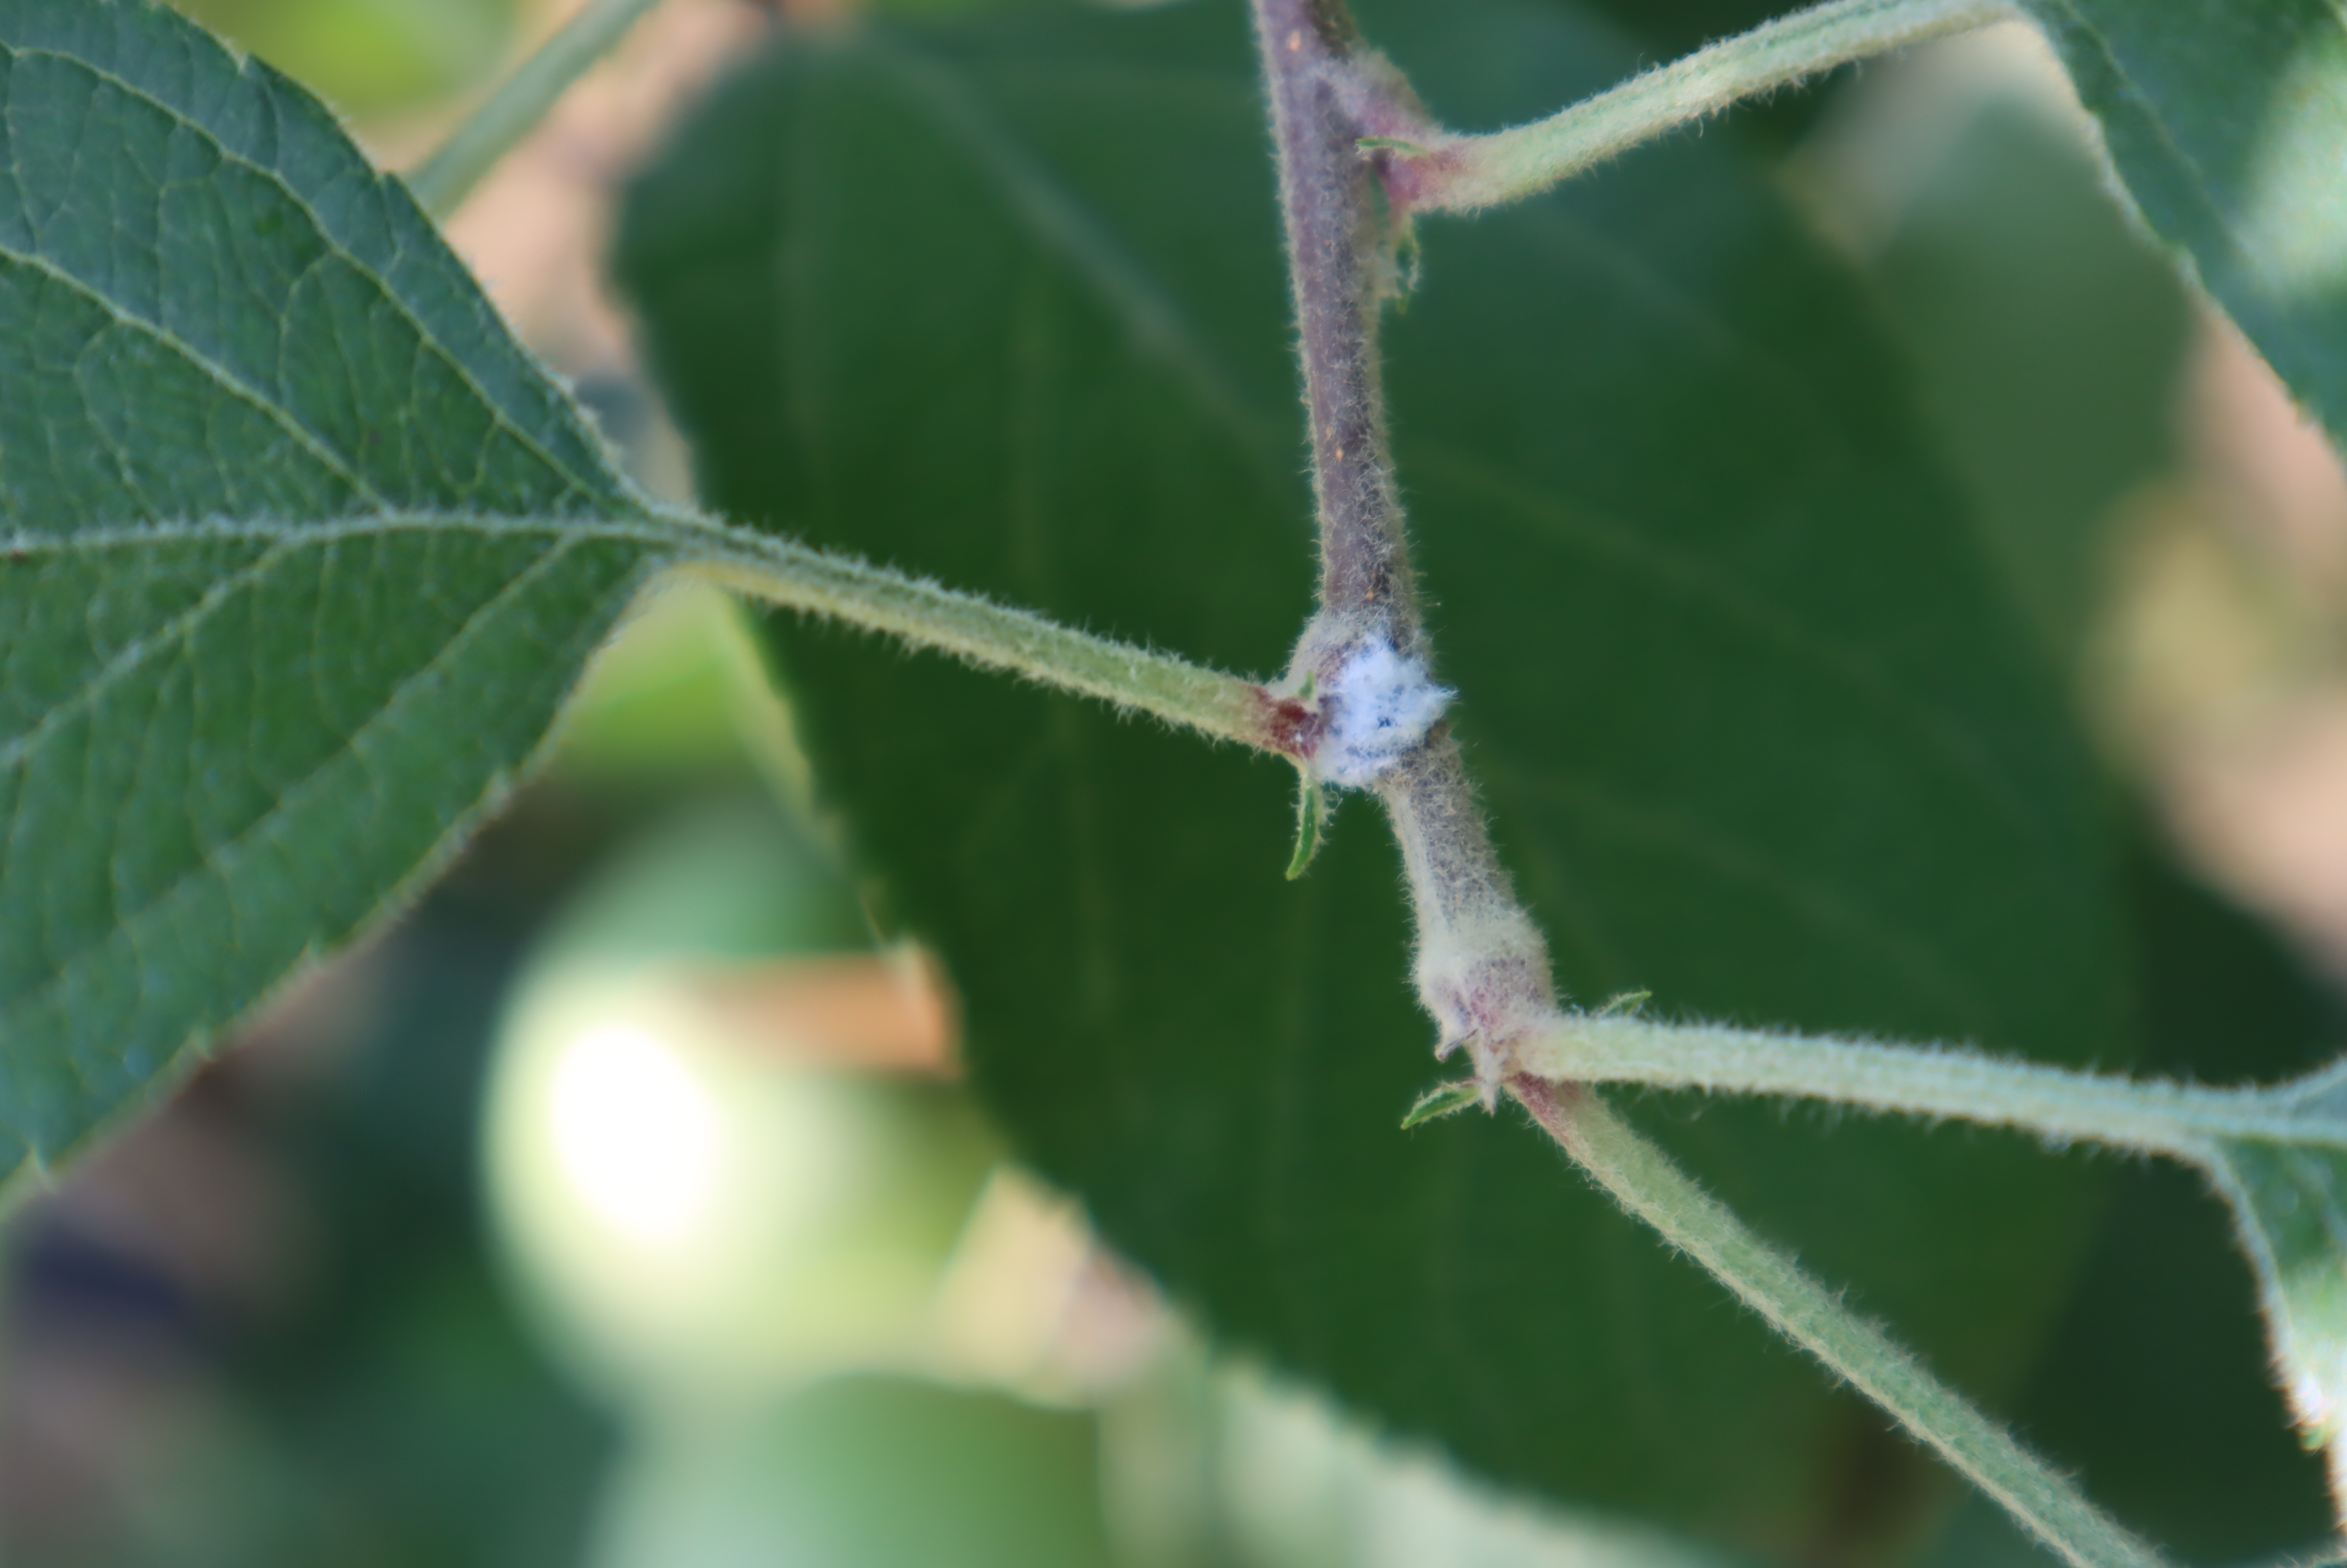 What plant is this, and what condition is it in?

apple, eriosoma lanigerum
